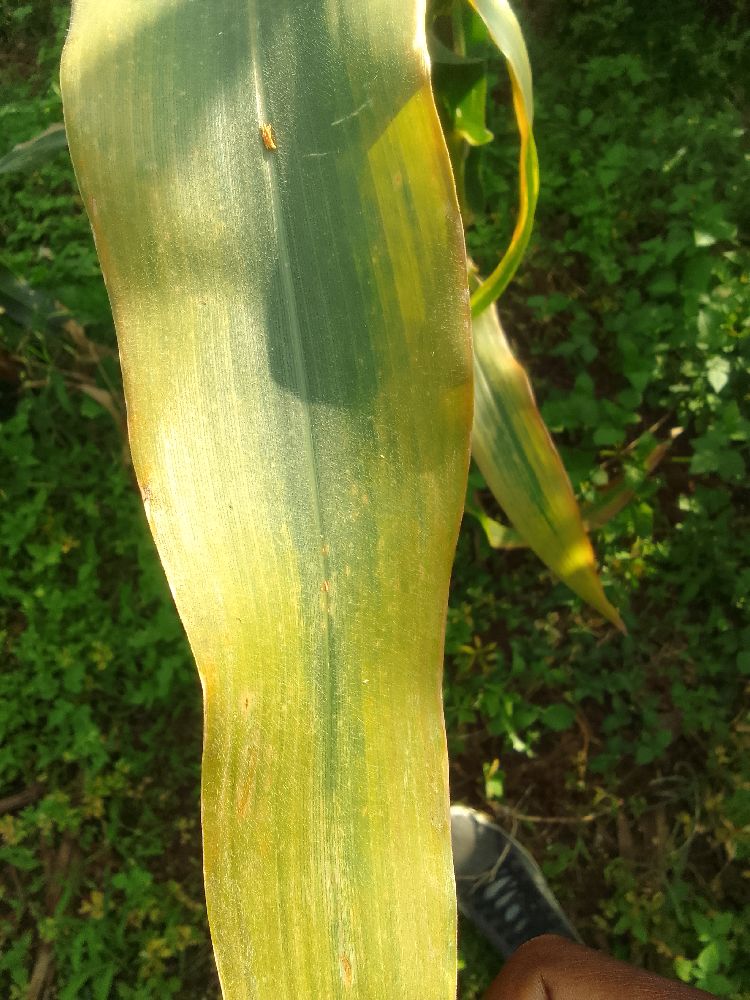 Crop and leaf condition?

maize, maize lethal necrosis
